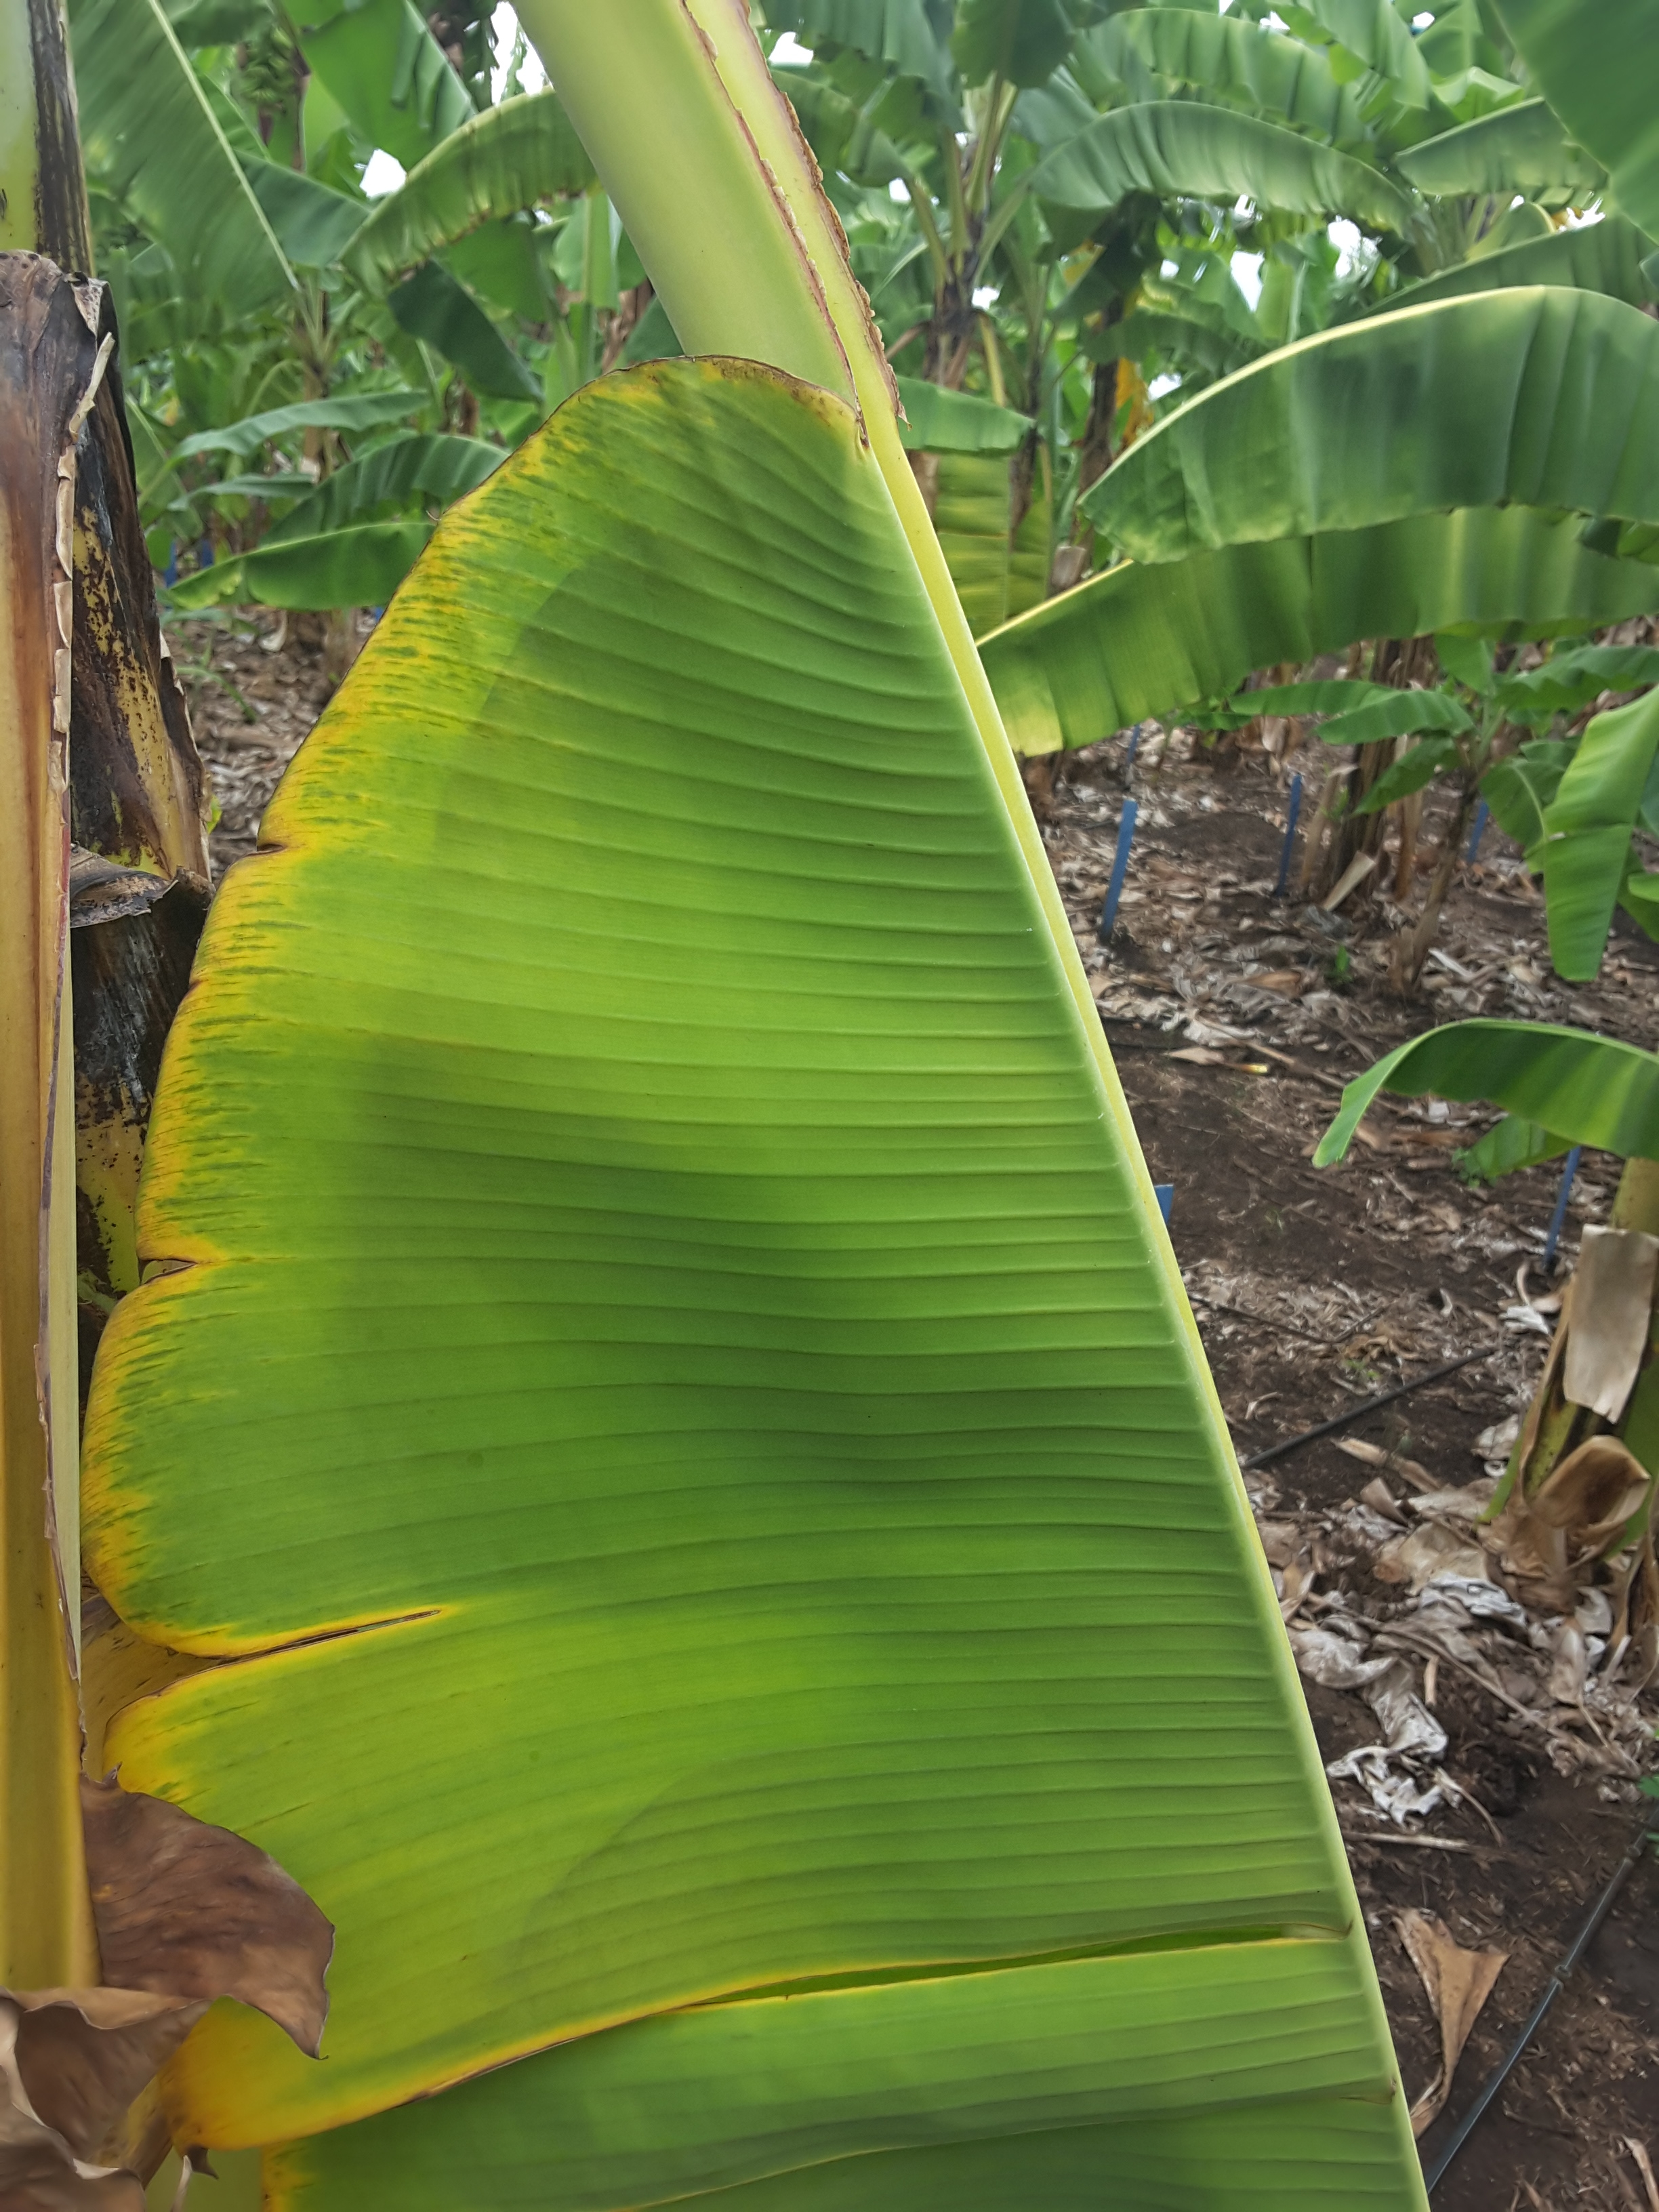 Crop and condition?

banana, fusarium wilt race 1
